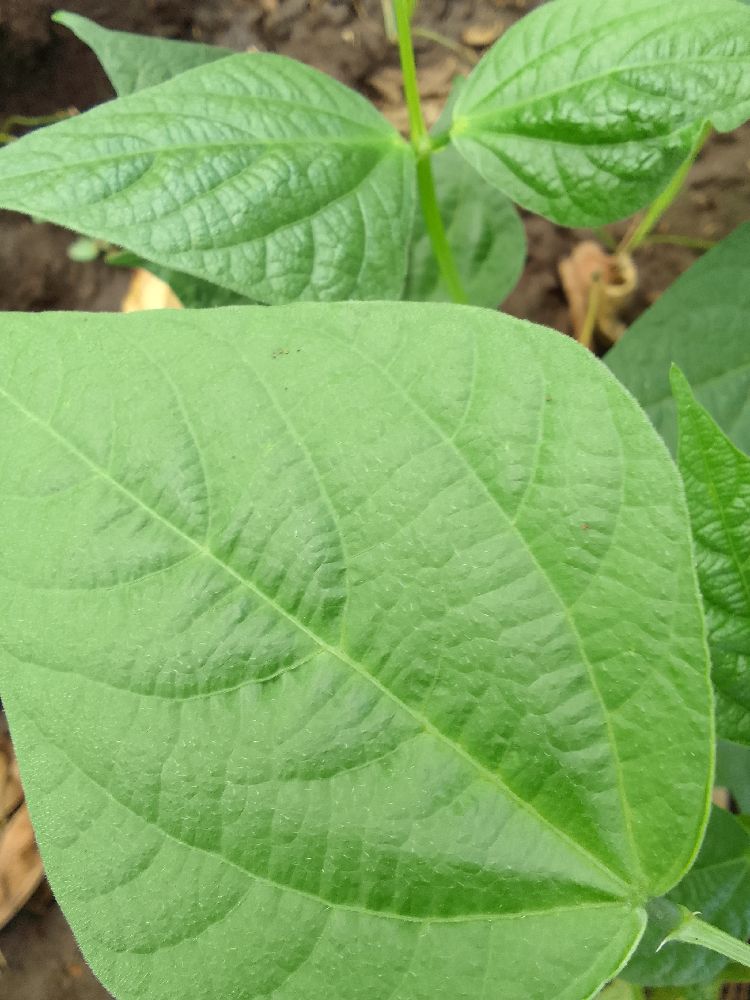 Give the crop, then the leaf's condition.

common bean, healthy
